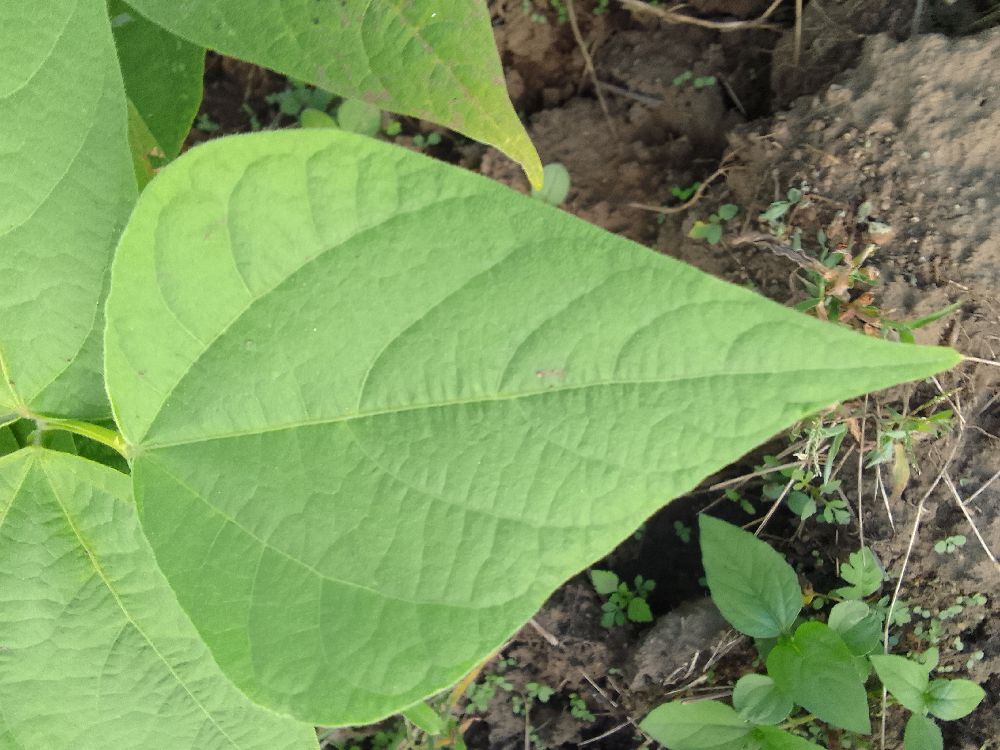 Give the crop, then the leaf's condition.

common bean, healthy
